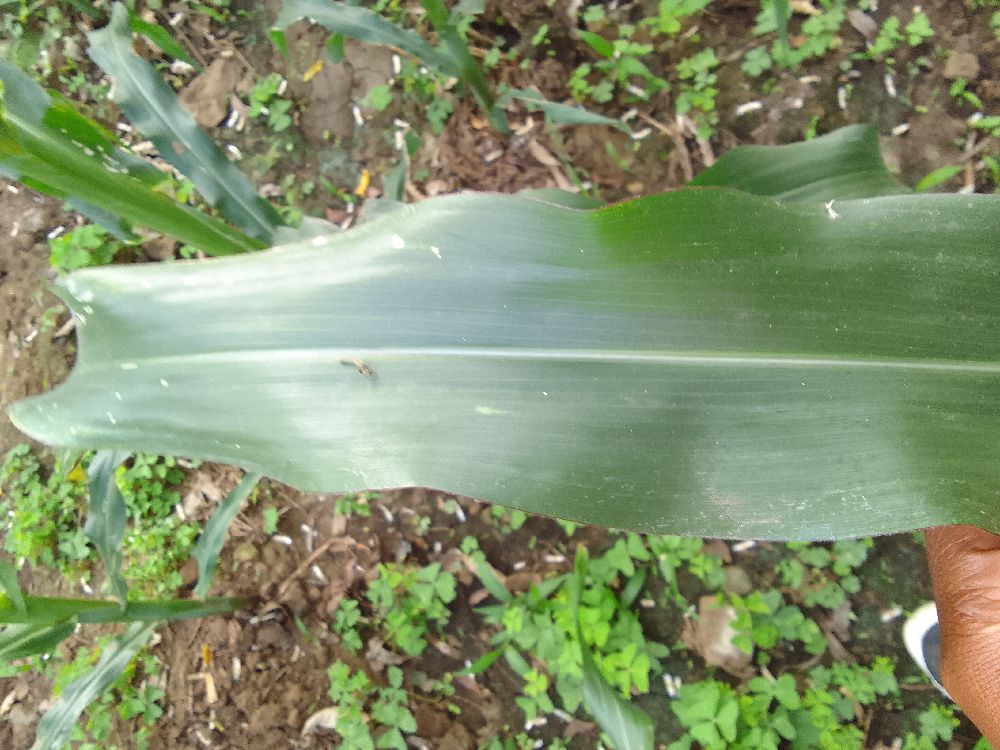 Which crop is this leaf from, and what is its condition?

maize, healthy
